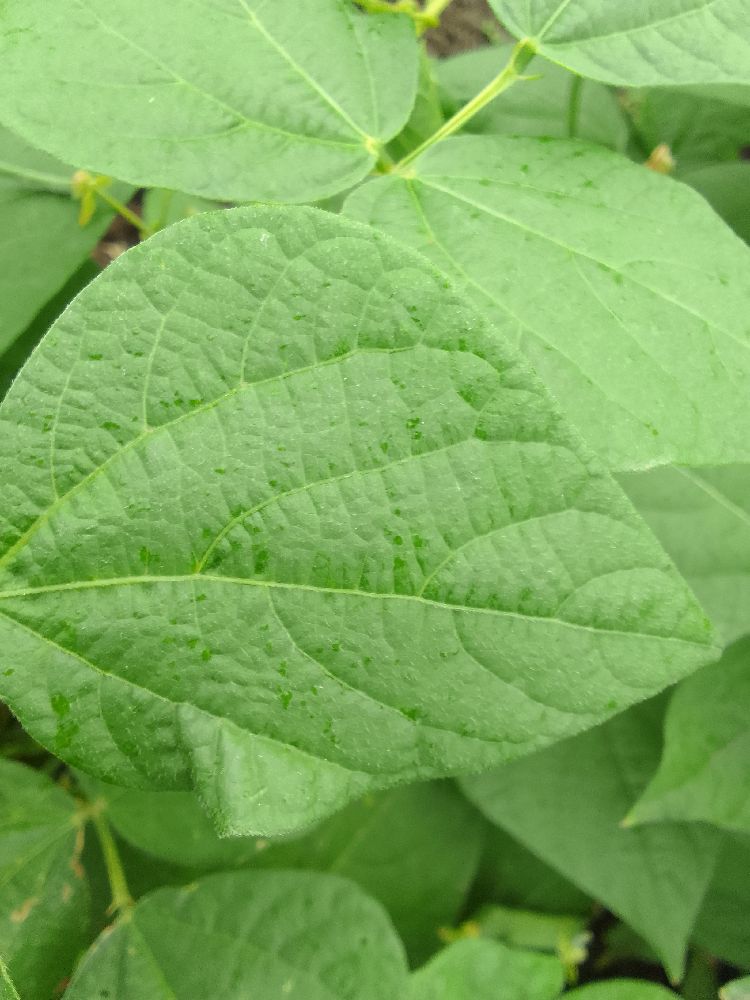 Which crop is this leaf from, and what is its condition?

common bean, healthy
